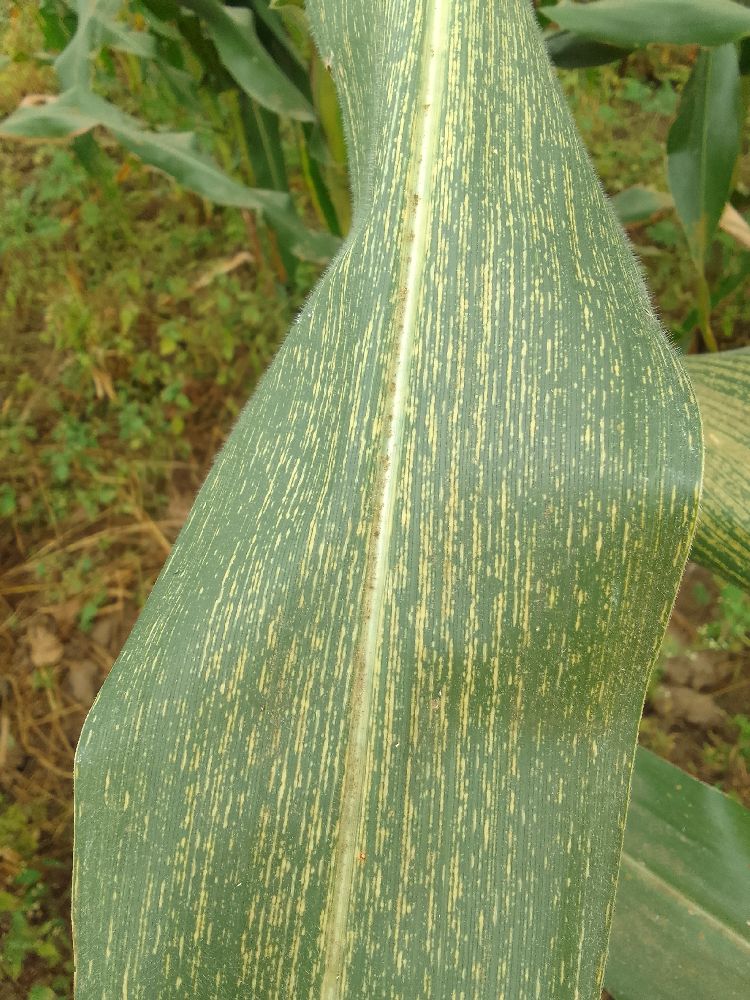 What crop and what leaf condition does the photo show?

maize, maize streak virus
